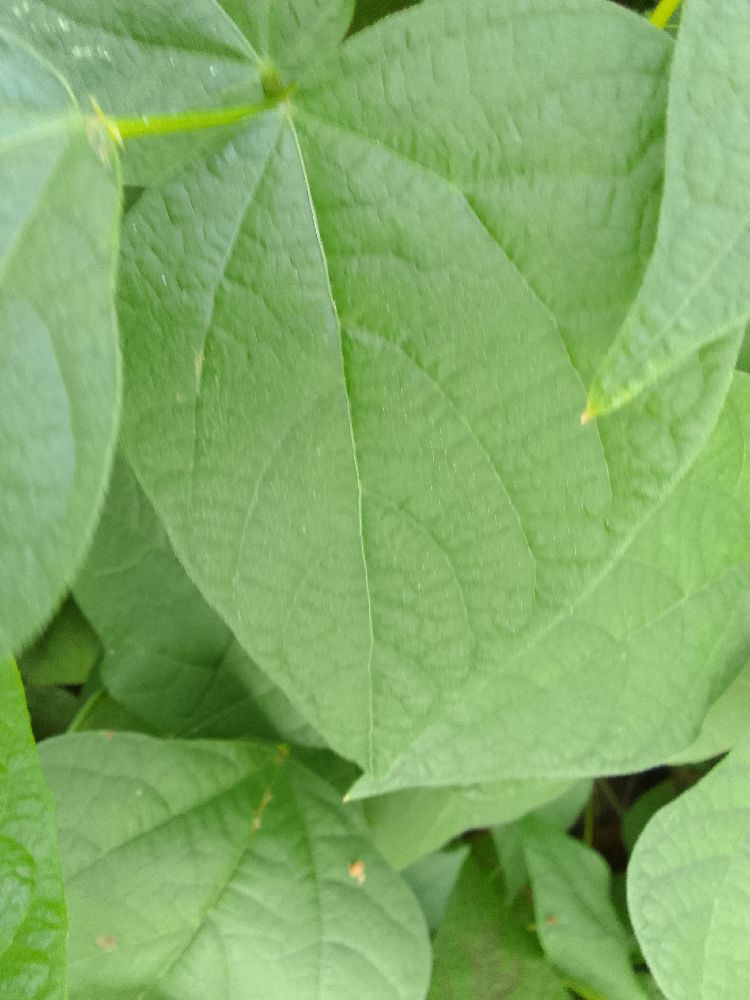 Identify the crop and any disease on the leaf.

common bean, healthy
